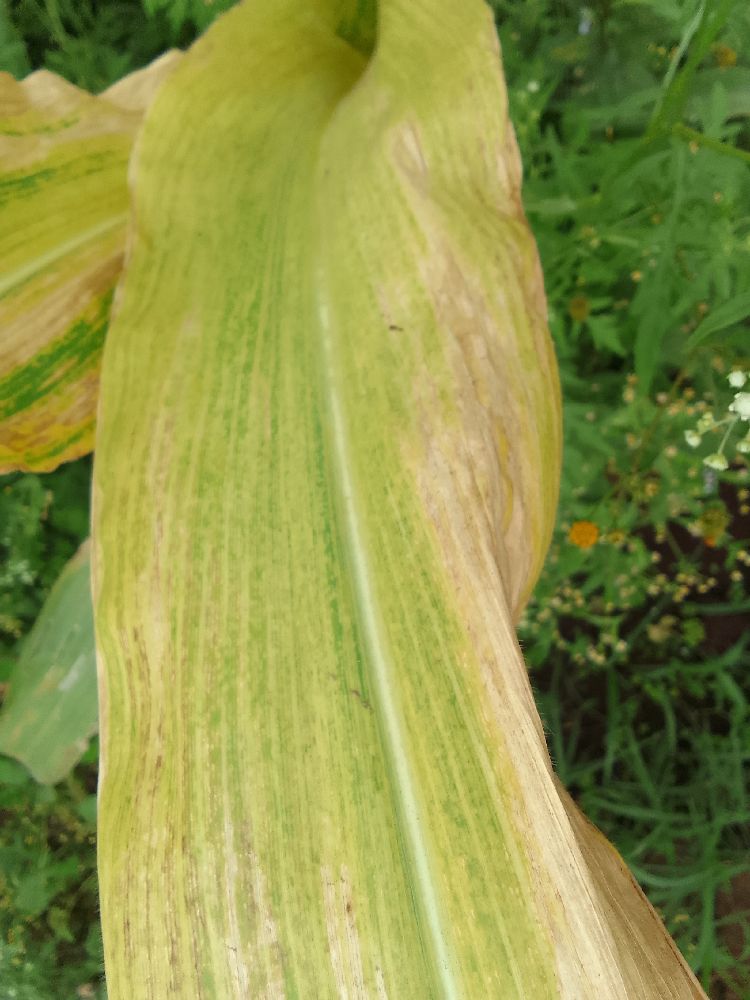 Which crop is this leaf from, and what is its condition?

maize, maize lethal necrosis
